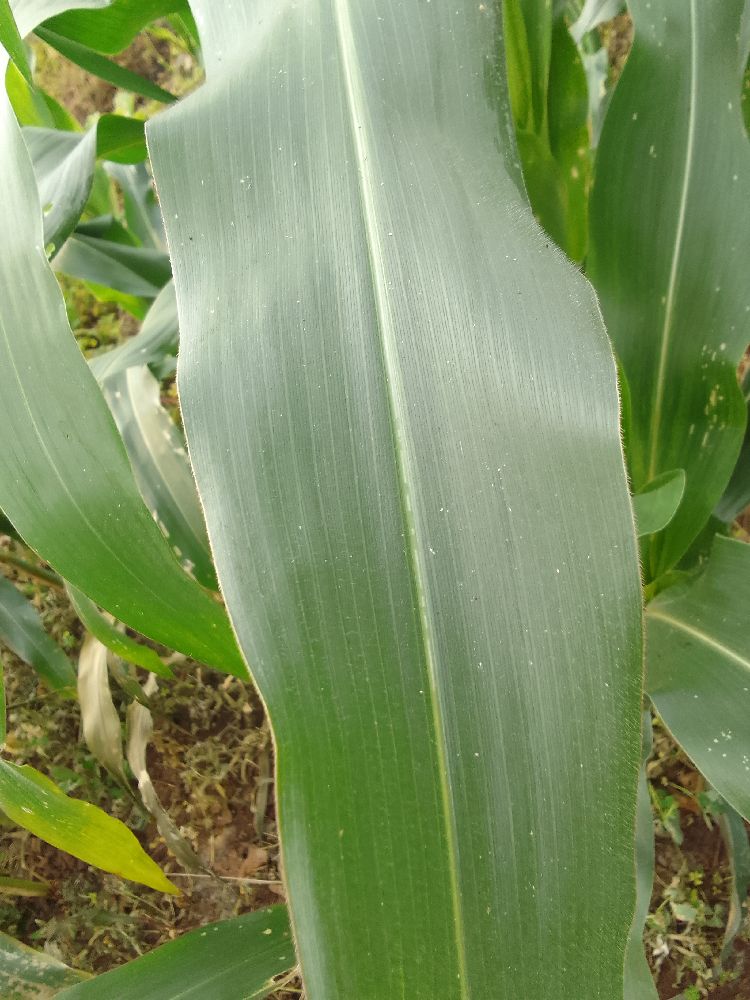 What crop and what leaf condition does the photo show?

maize, healthy
